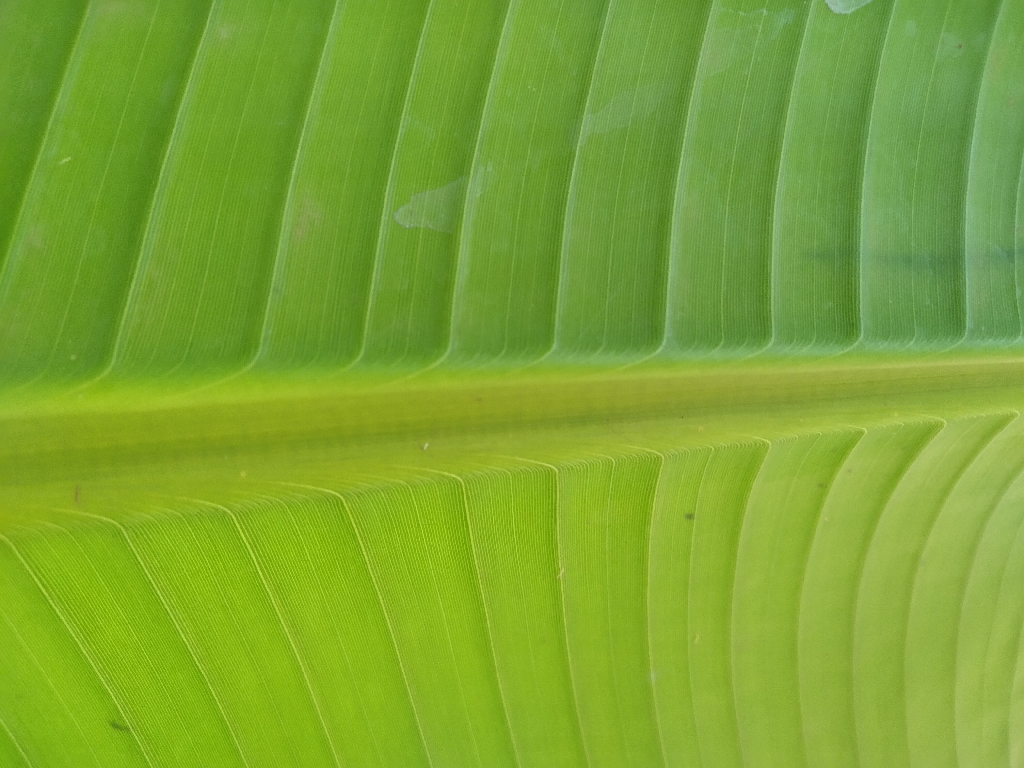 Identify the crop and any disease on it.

banana, healthy
